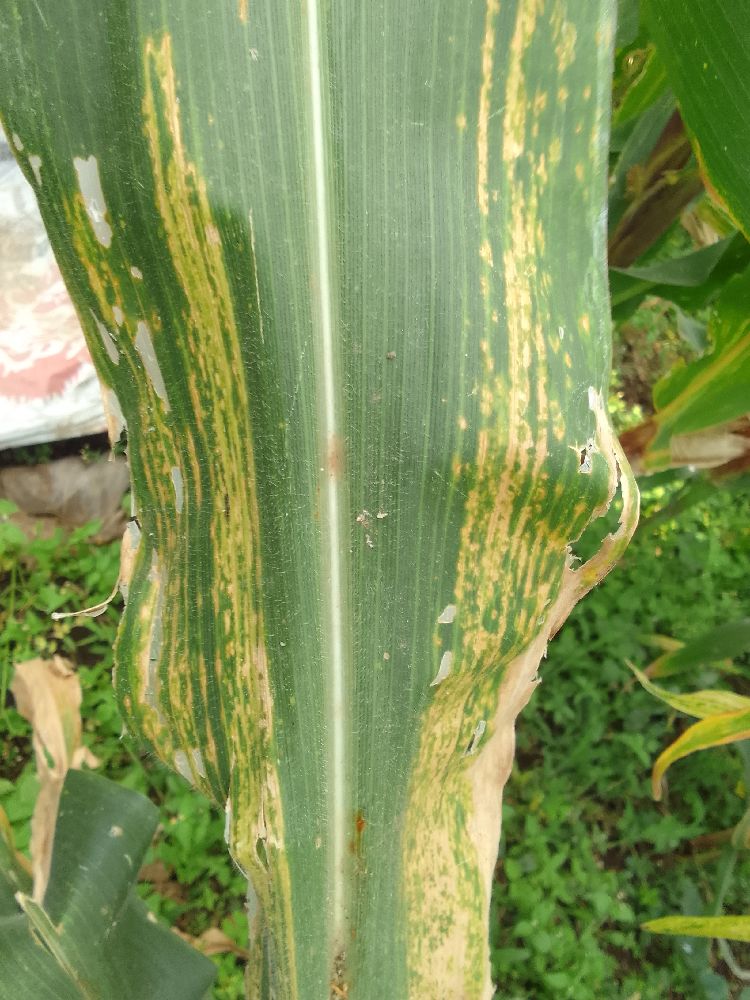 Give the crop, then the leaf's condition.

maize, maize lethal necrosis
